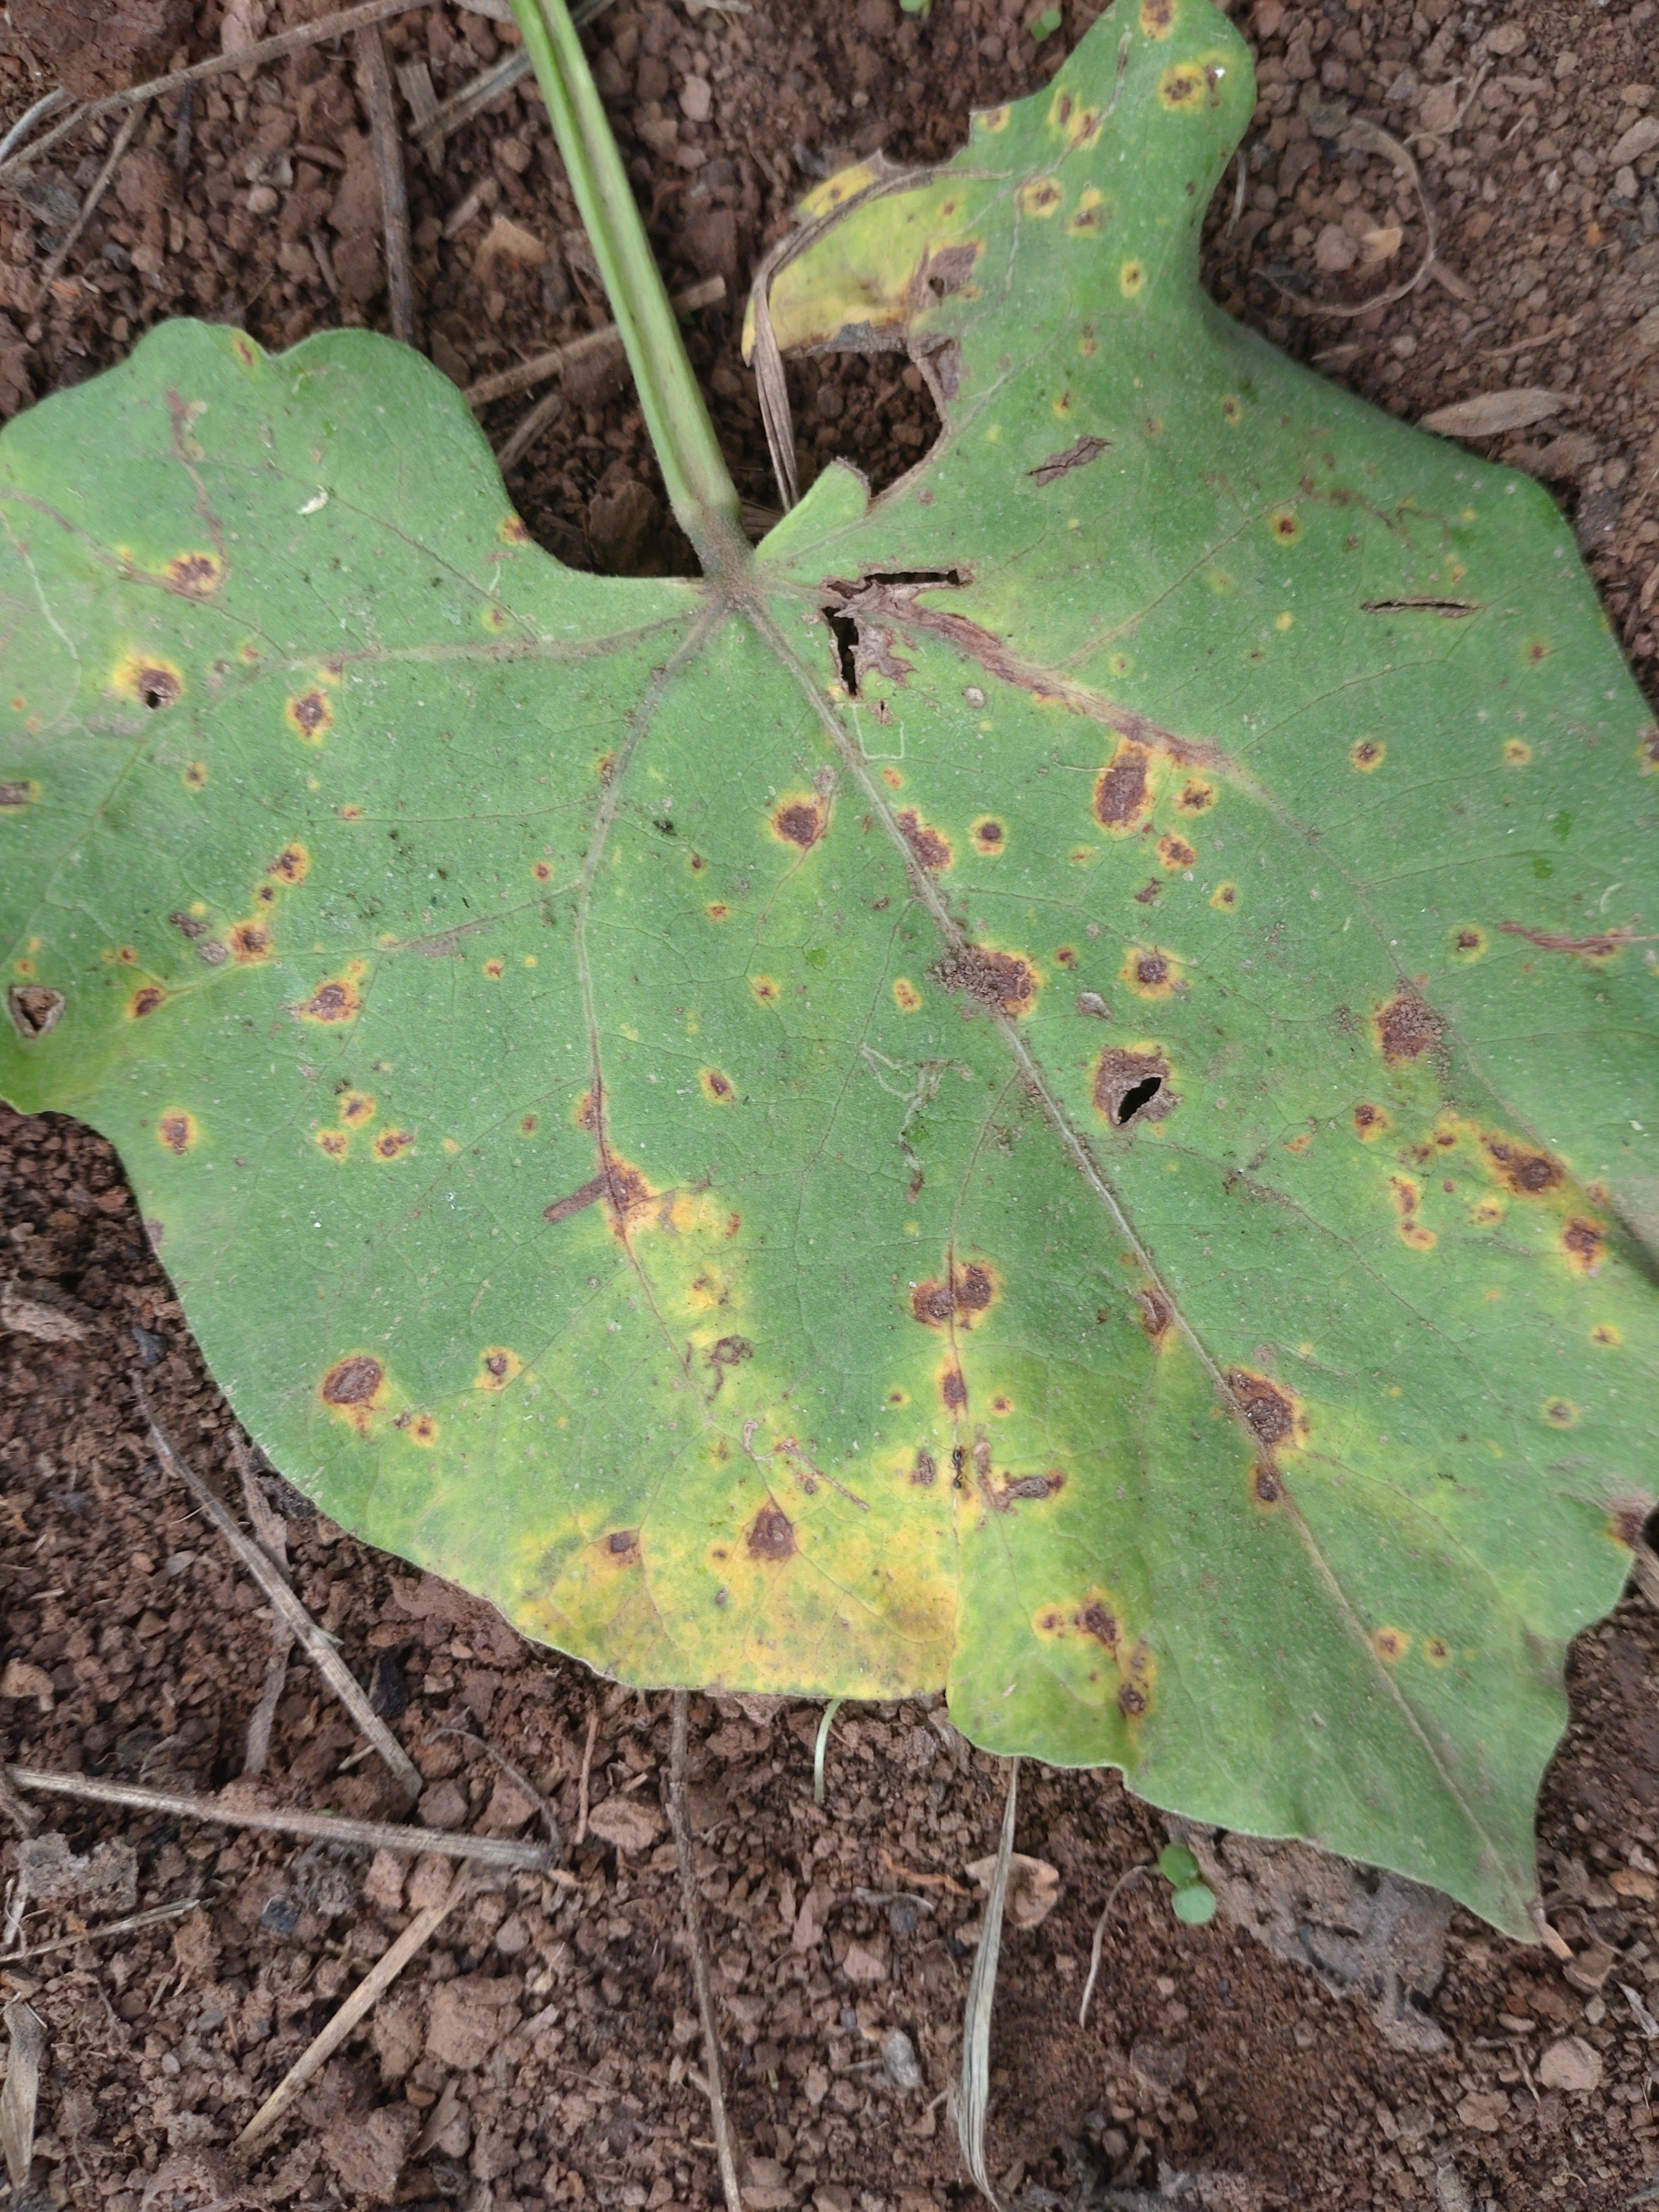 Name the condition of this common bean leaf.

rust
